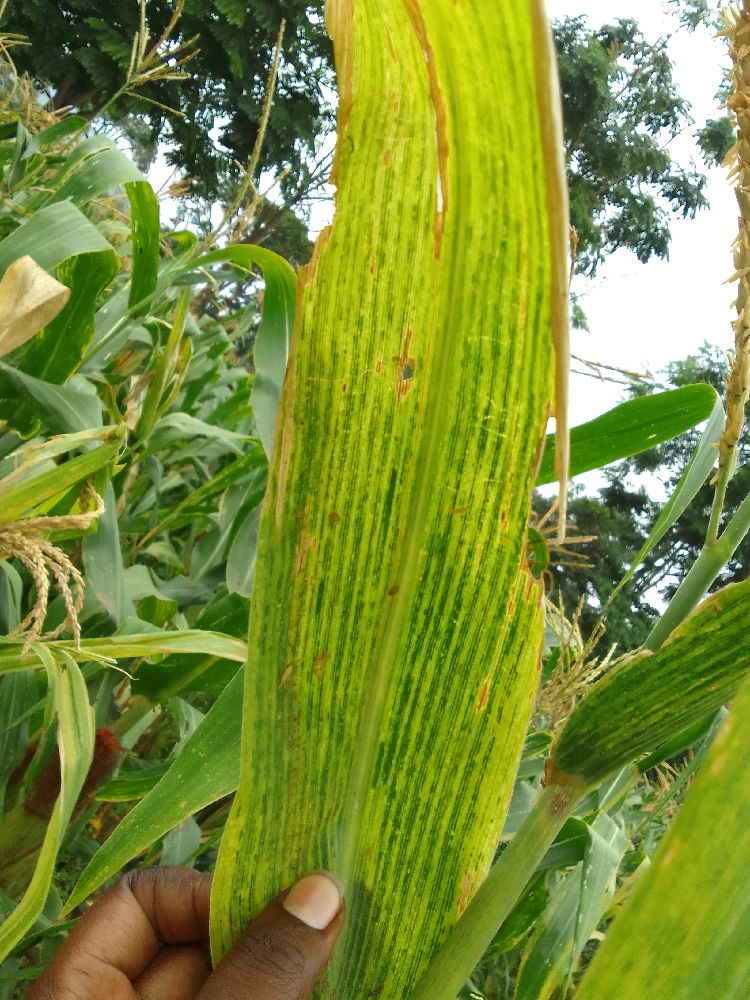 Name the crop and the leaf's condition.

maize, maize lethal necrosis
